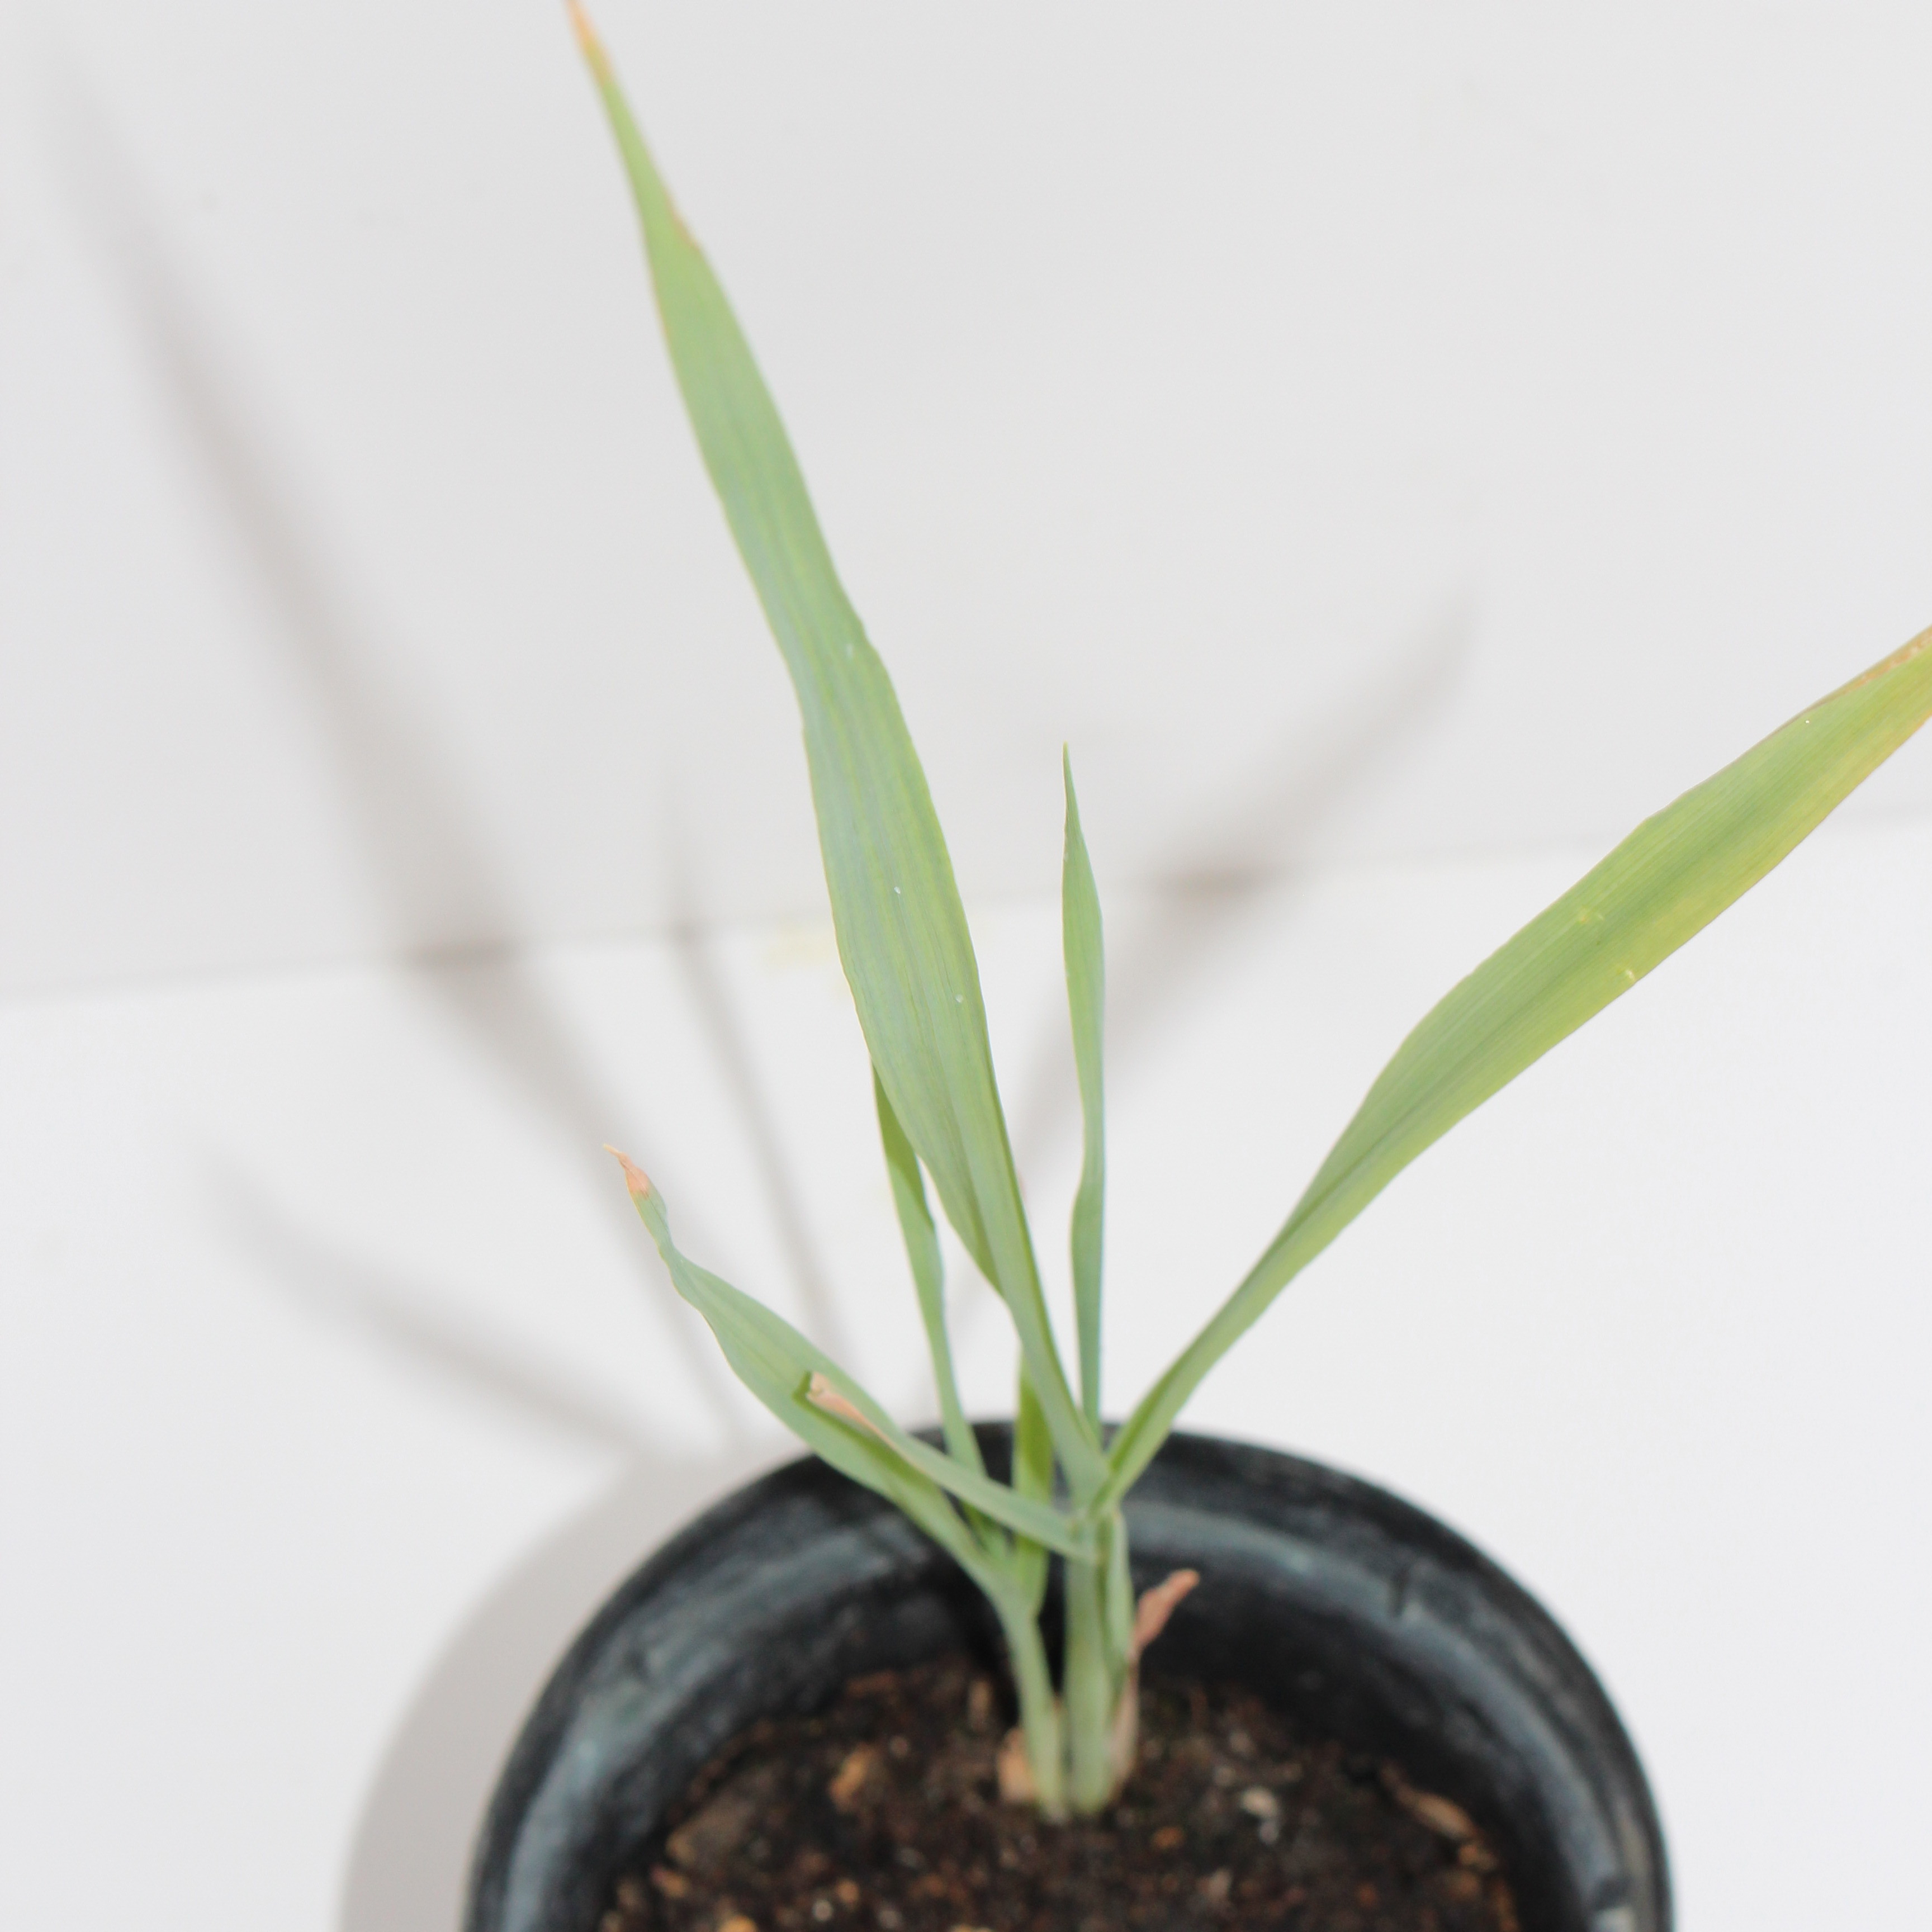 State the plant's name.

Avena sterilis
